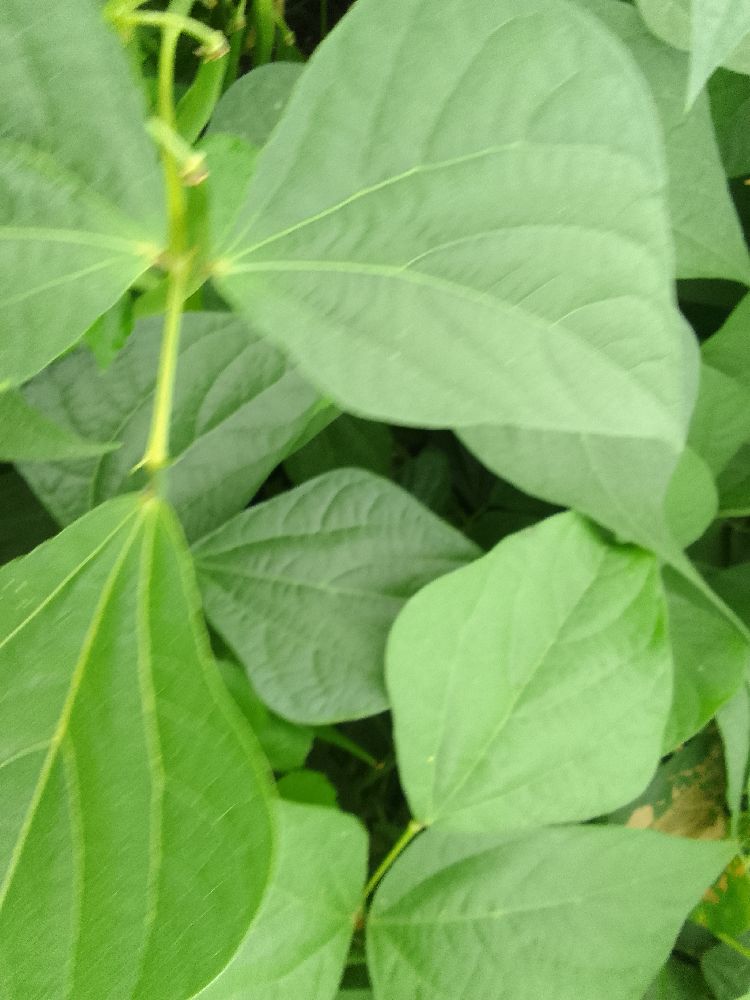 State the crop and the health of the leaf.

common bean, healthy
